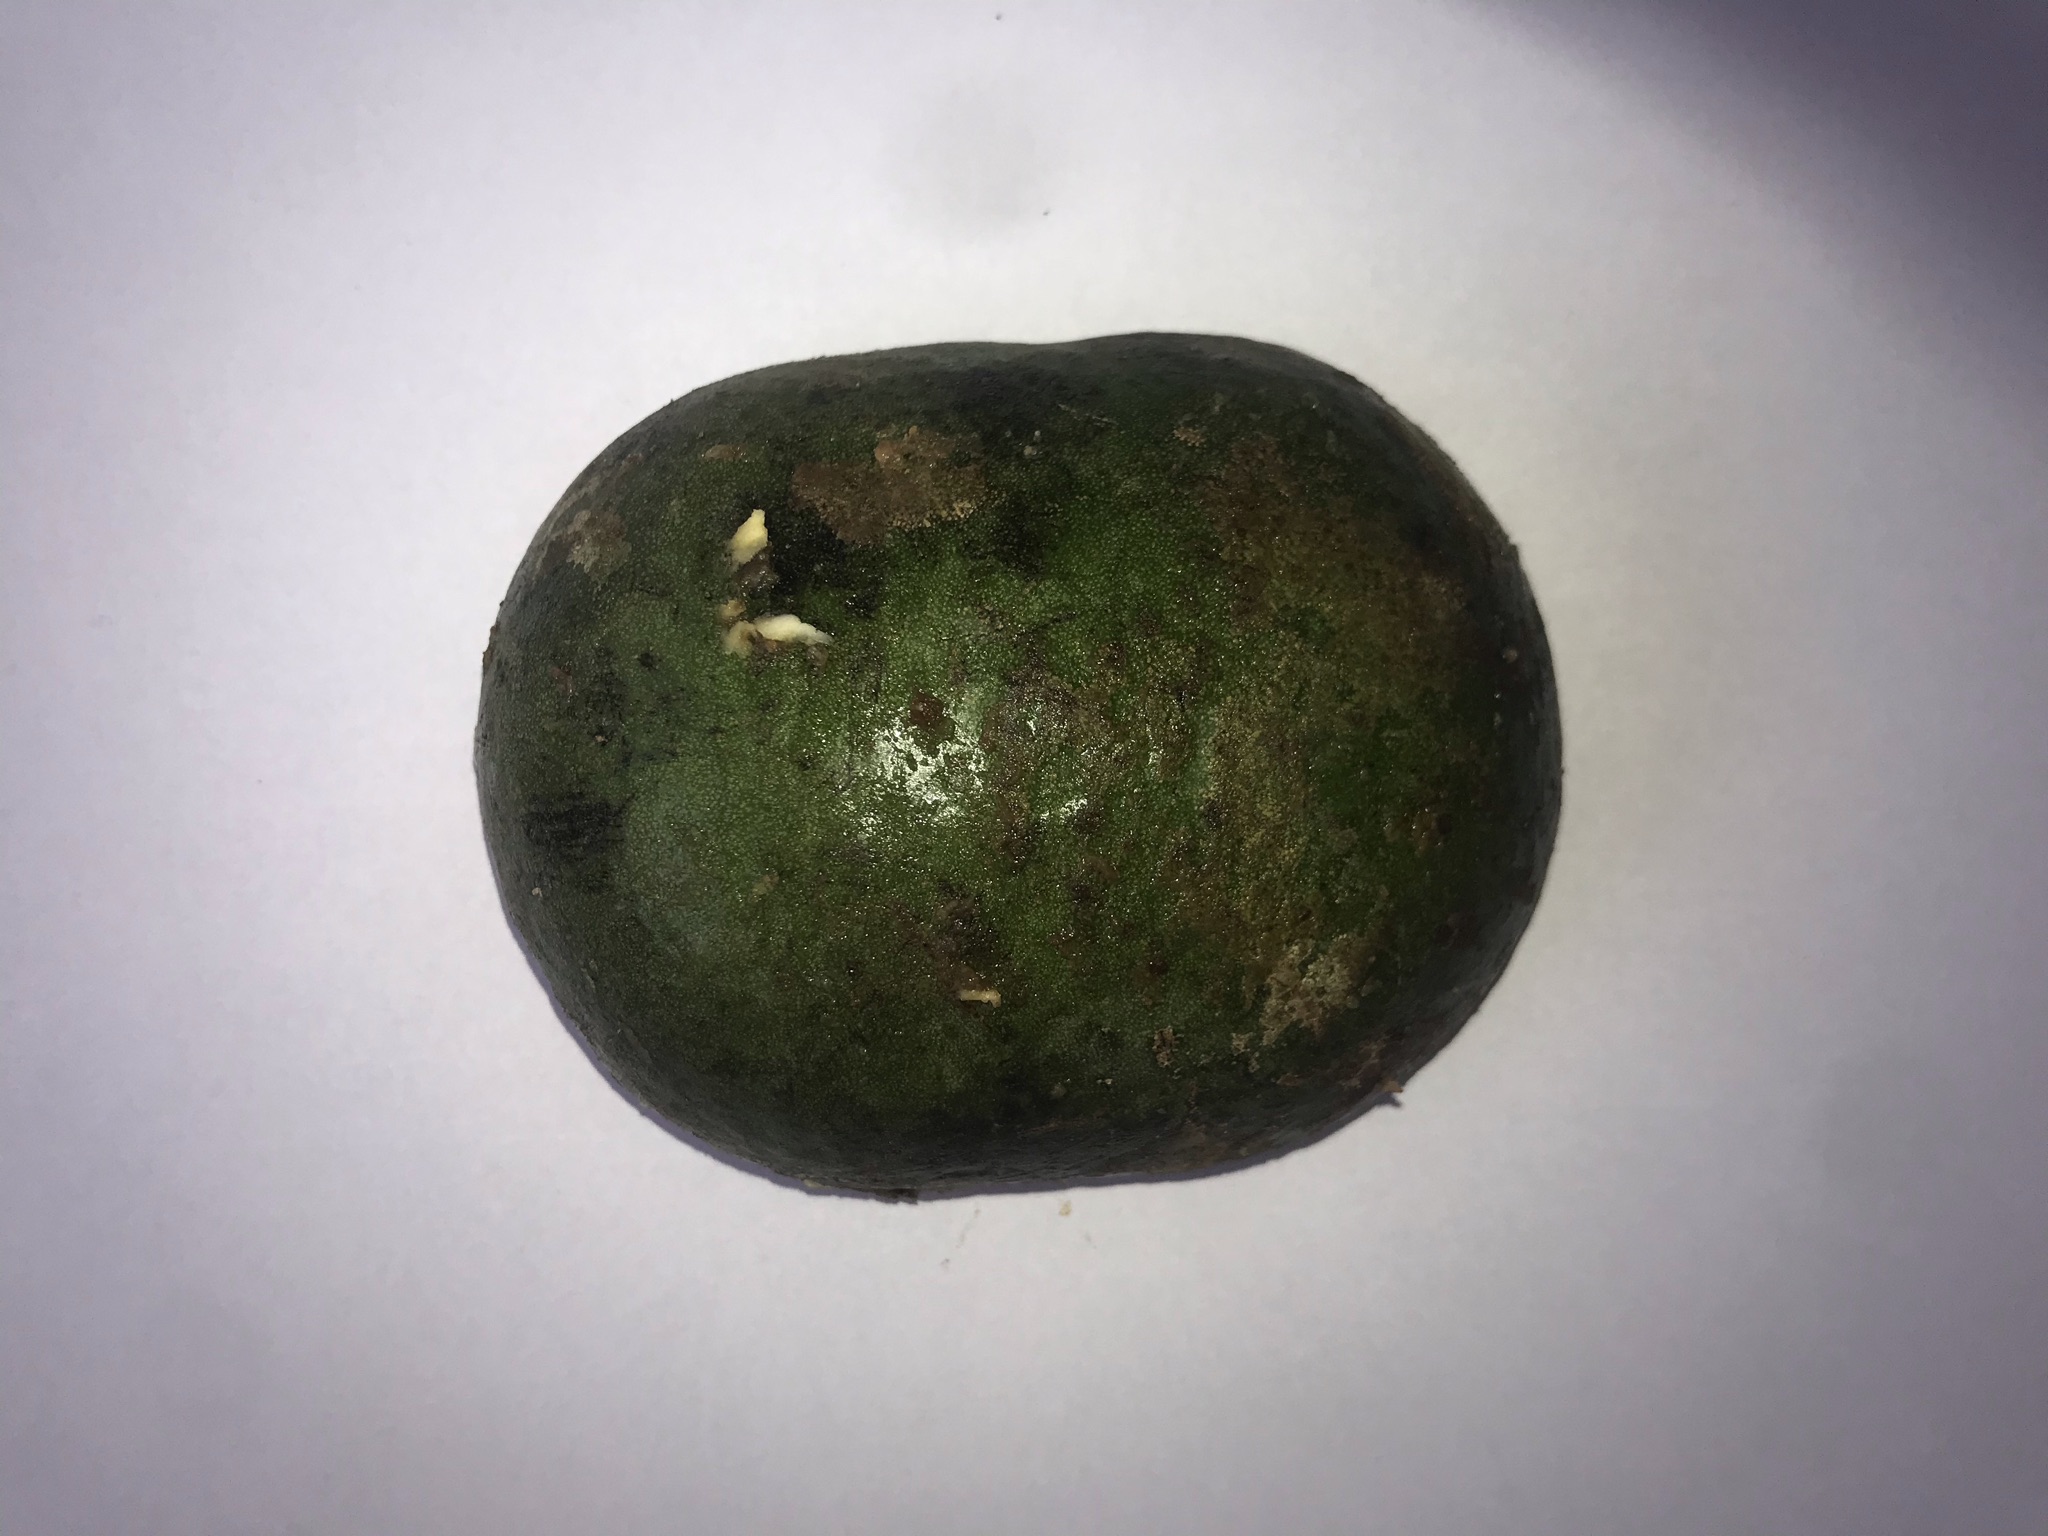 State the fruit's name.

pequi
